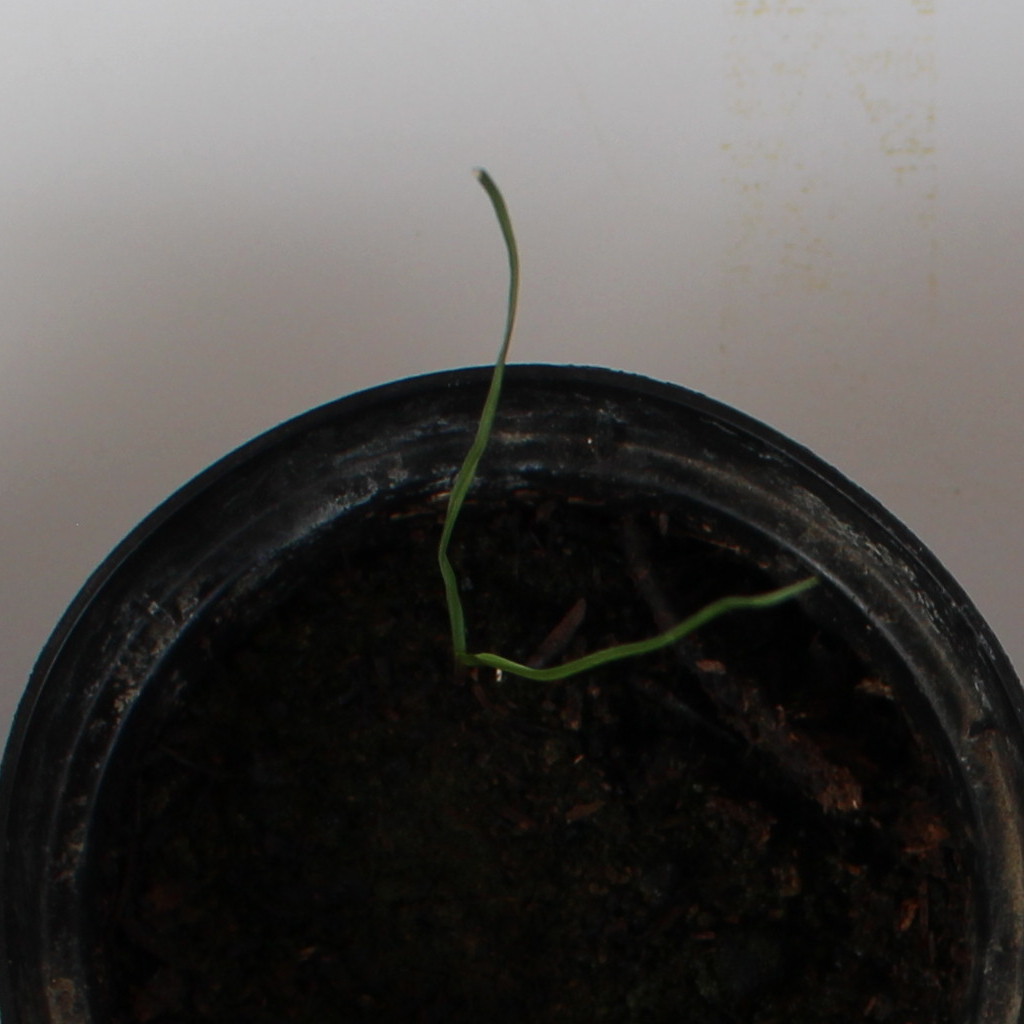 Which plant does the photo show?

Lolium multiflorum
